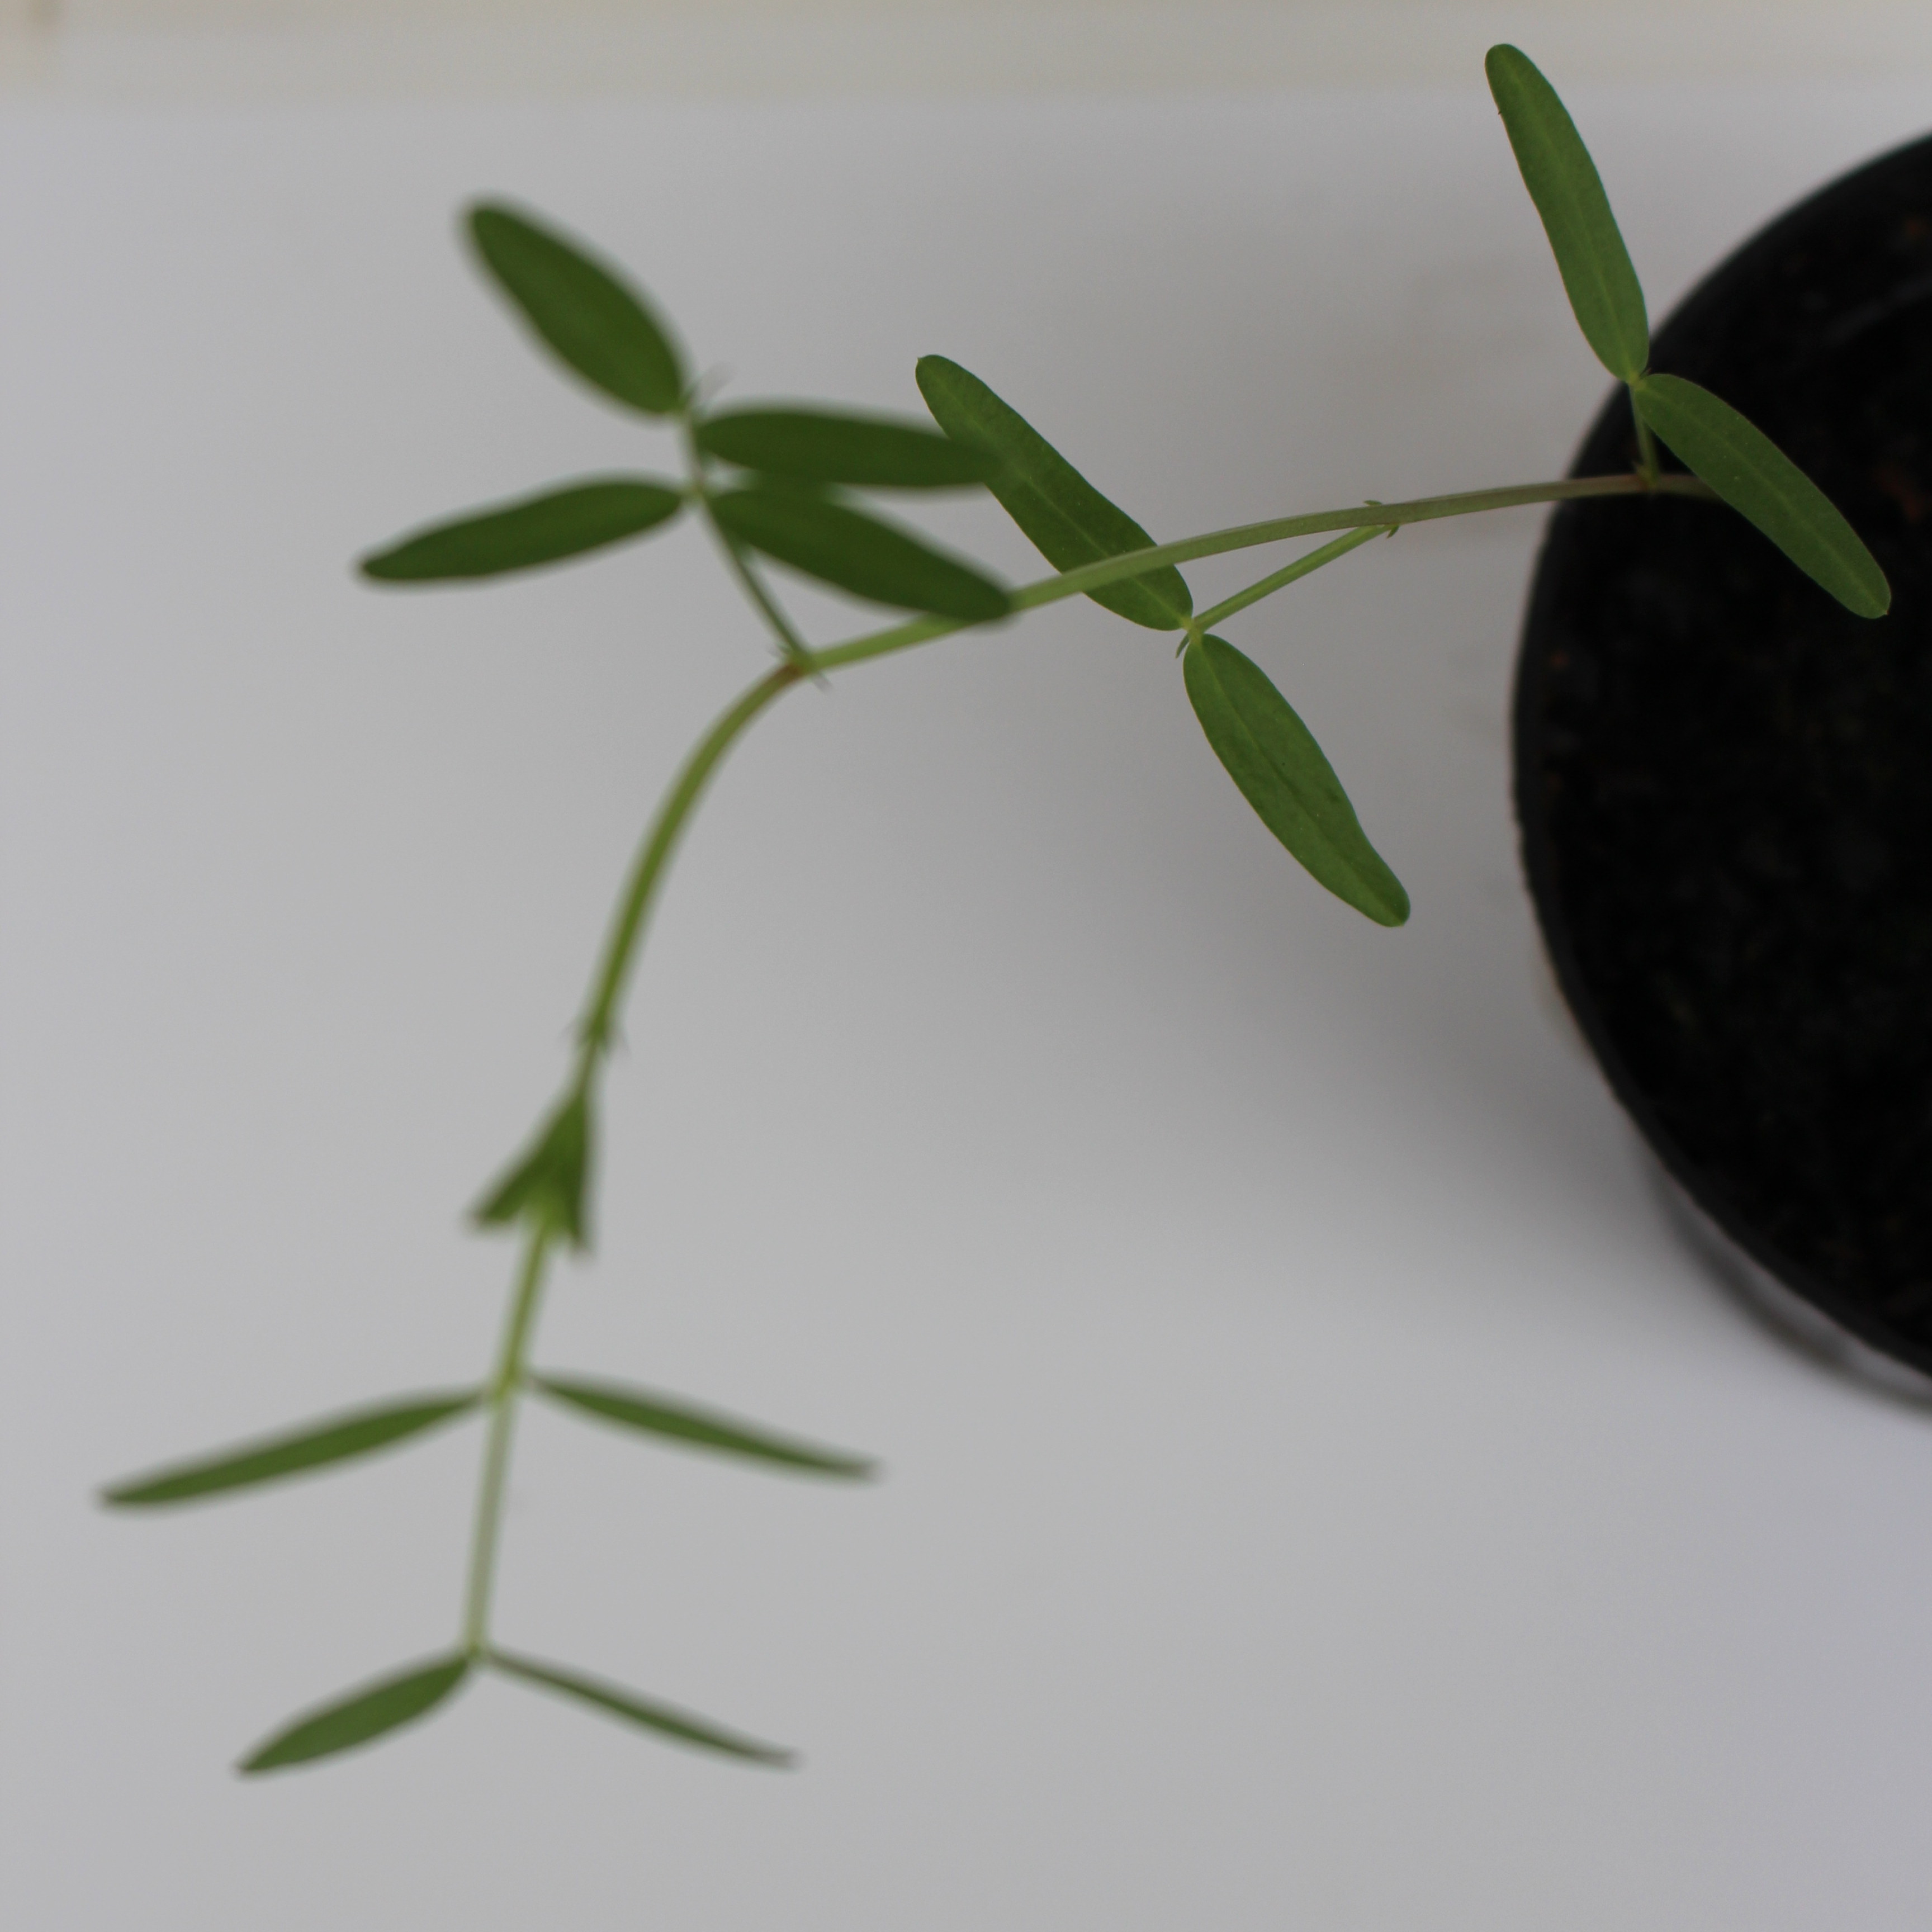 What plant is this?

Vicia sativa
